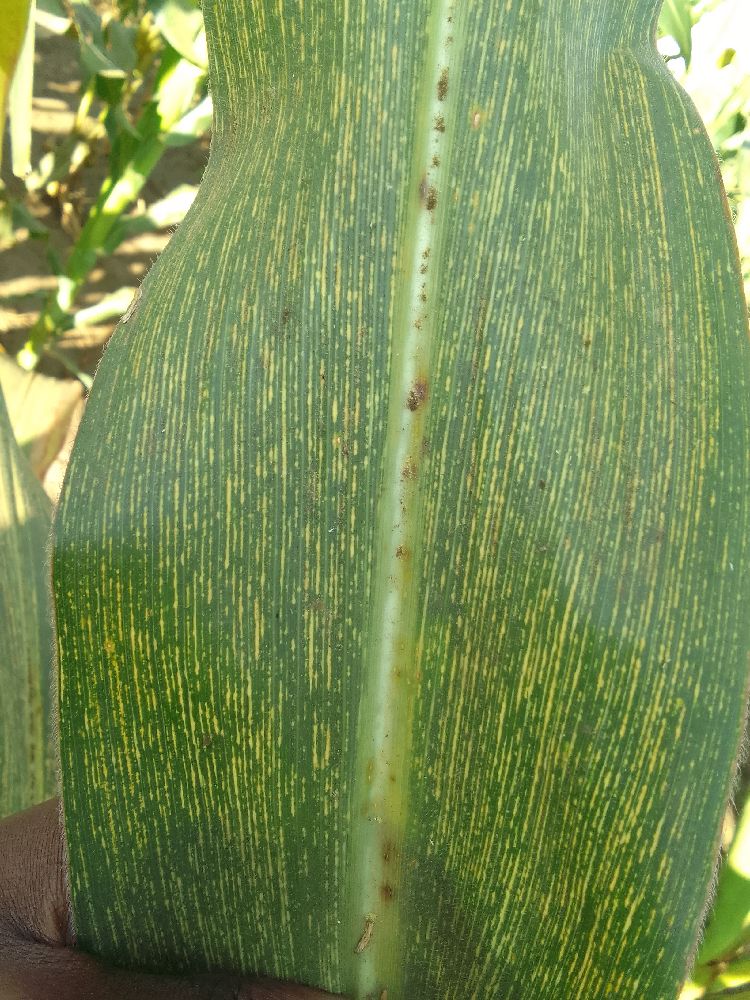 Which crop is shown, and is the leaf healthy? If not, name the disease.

maize, maize streak virus
